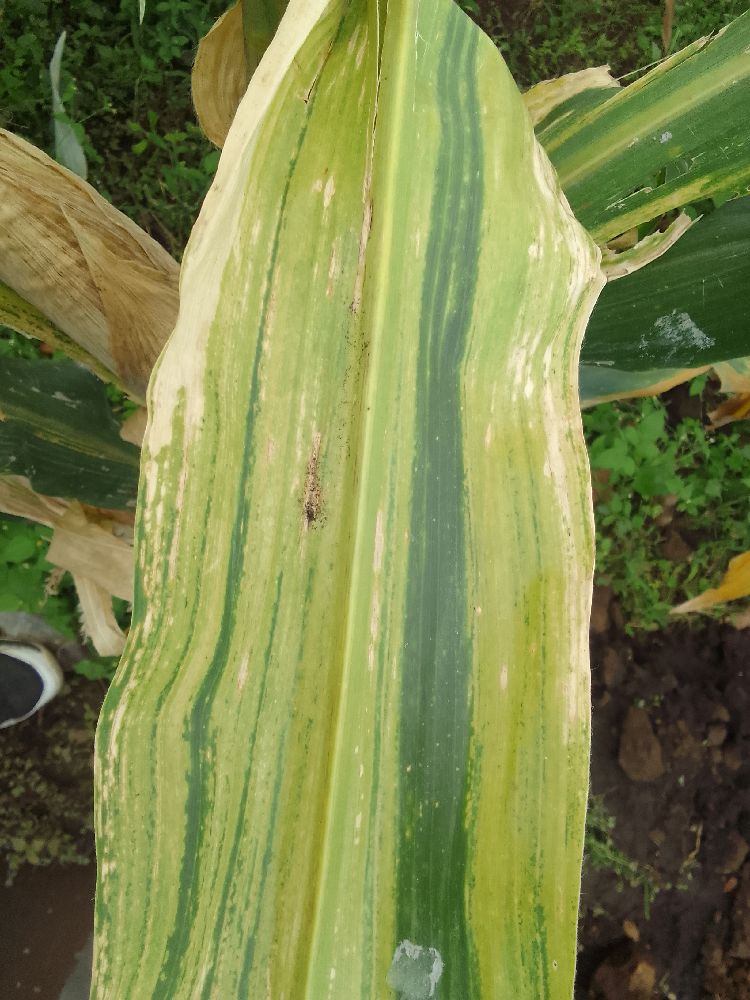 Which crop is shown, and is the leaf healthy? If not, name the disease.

maize, maize lethal necrosis
